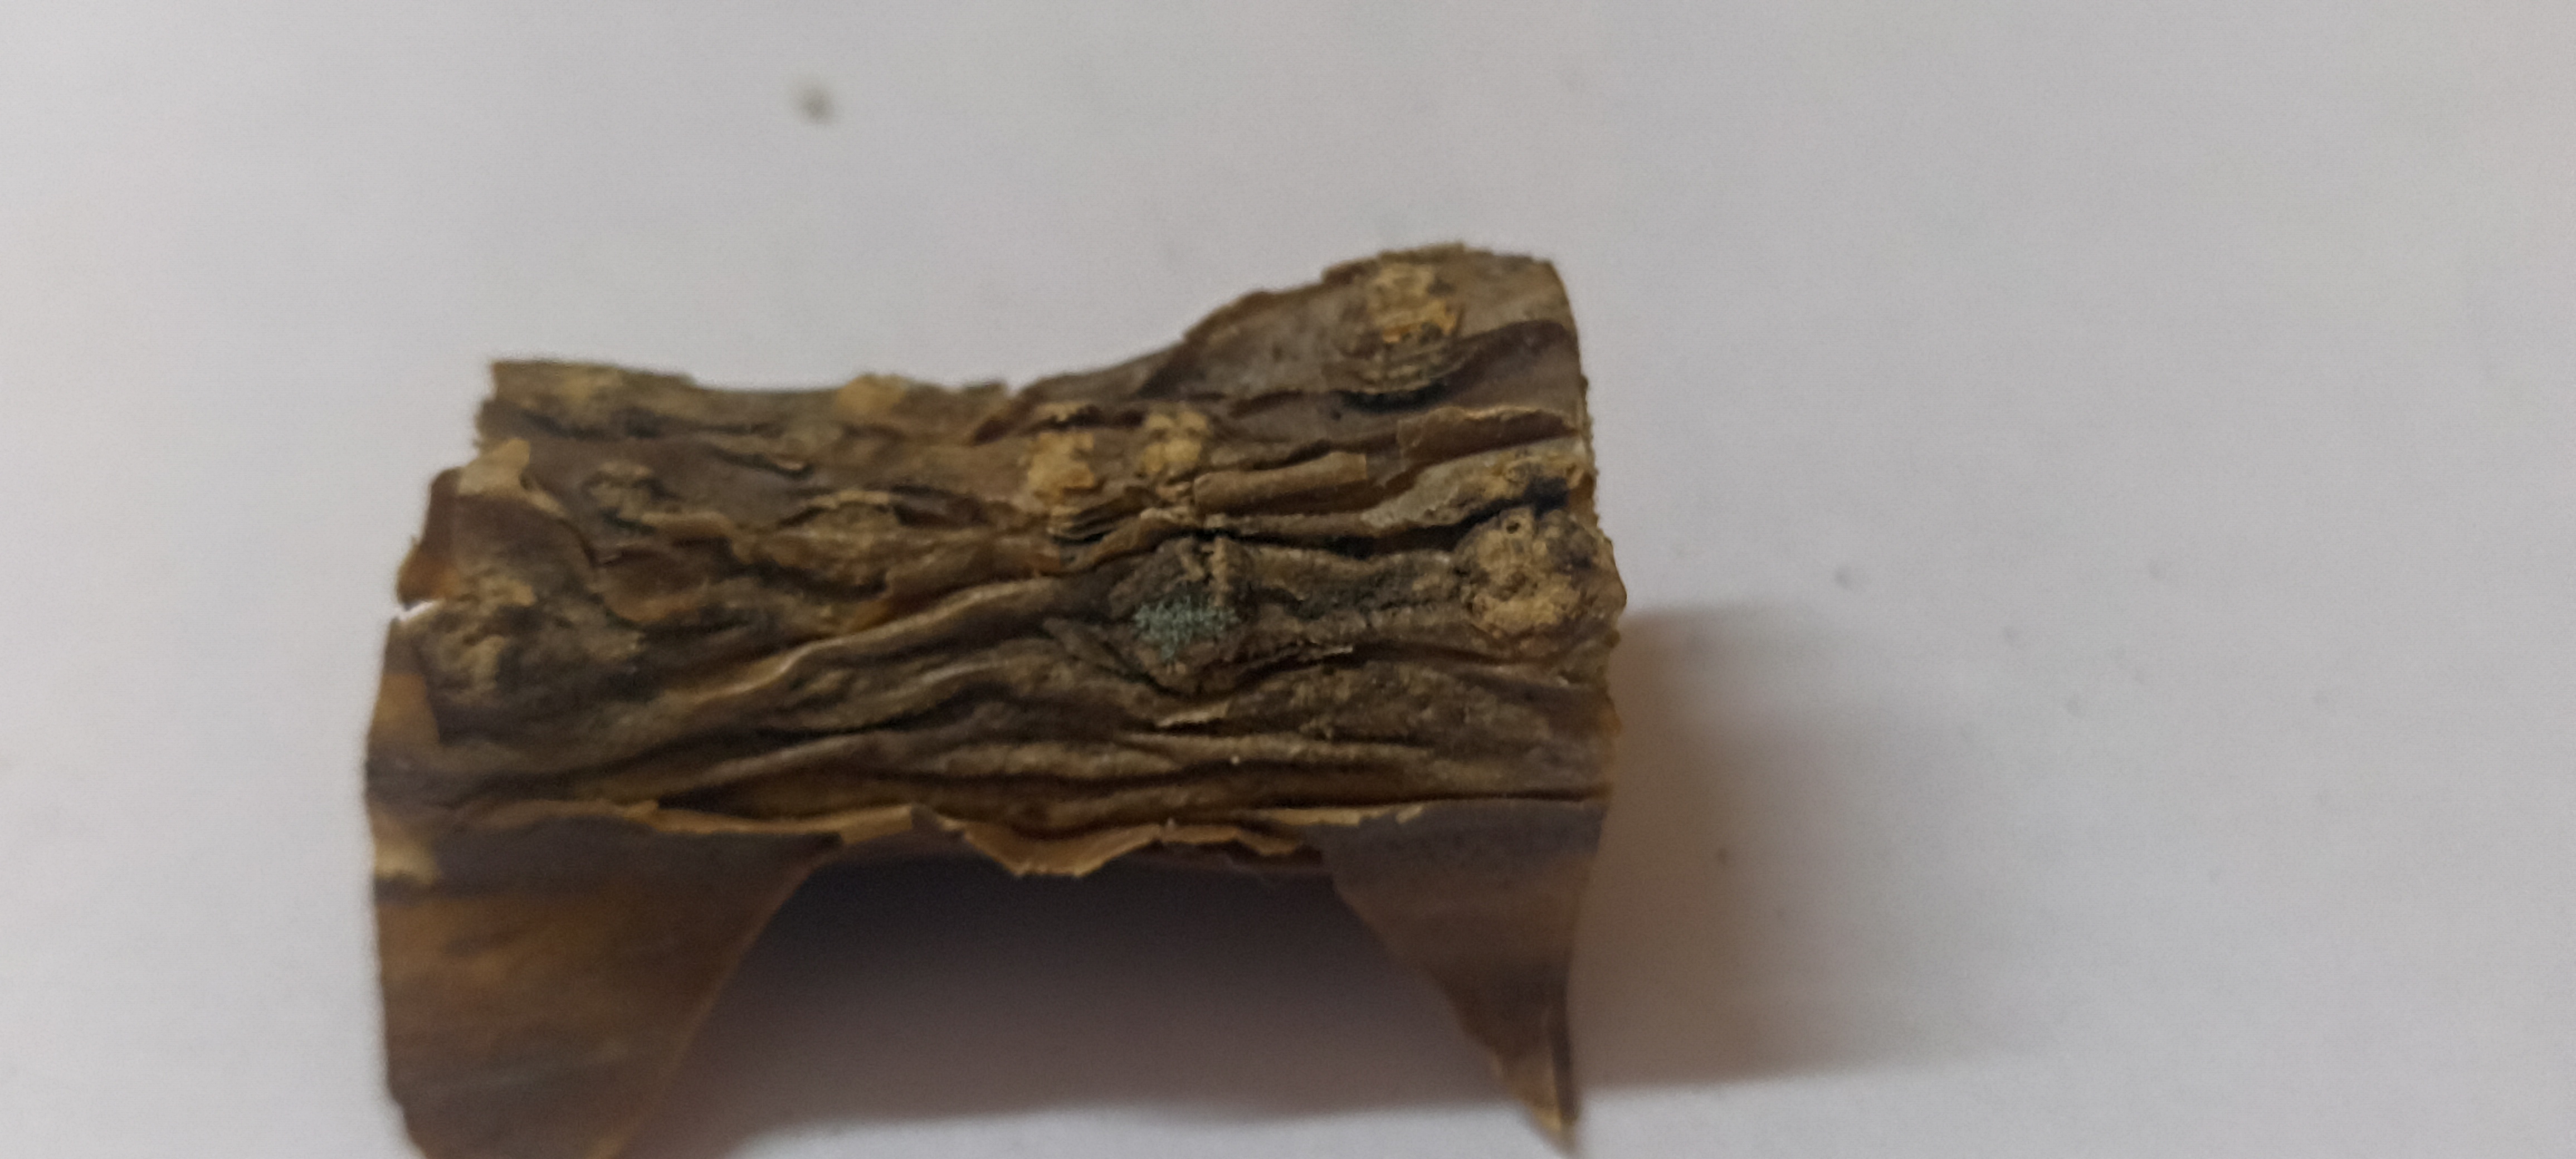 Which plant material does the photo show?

gulvel
